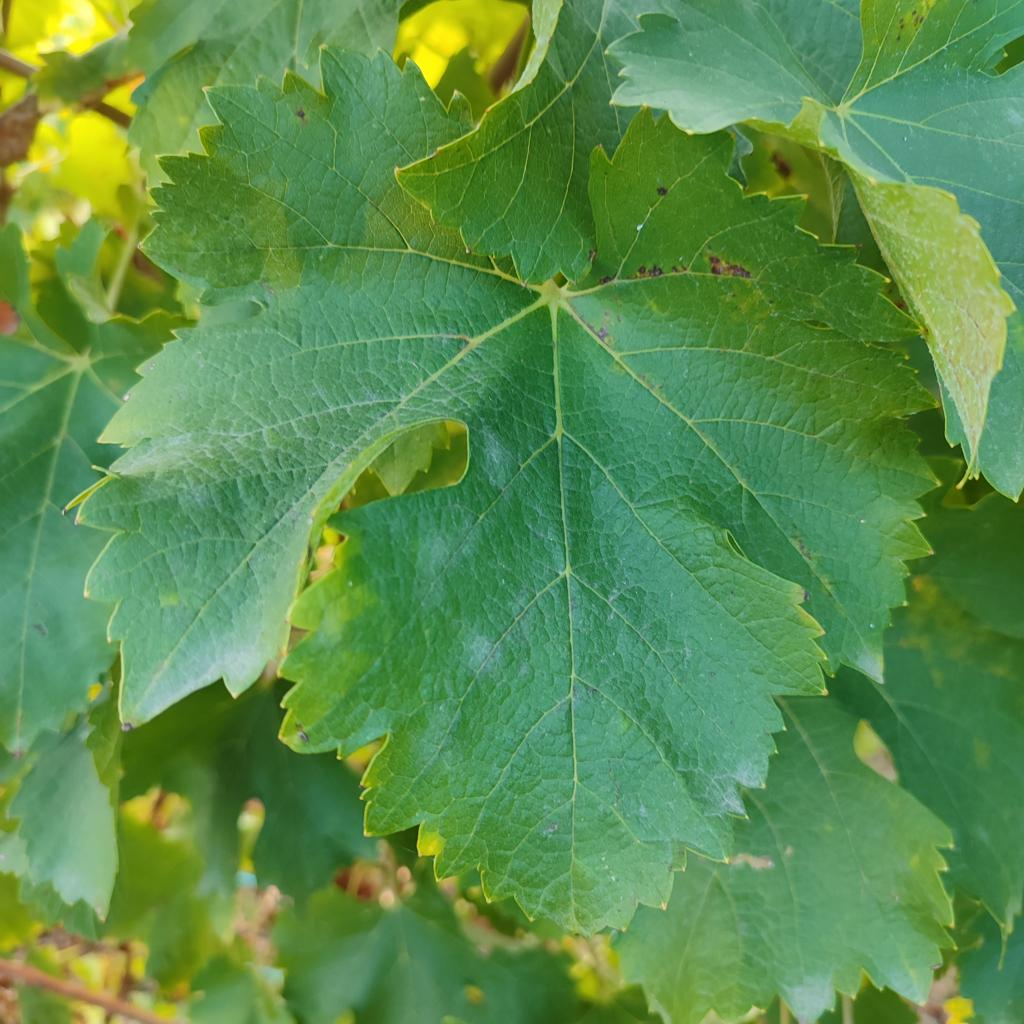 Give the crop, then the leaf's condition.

grapevine, powdery mildew
